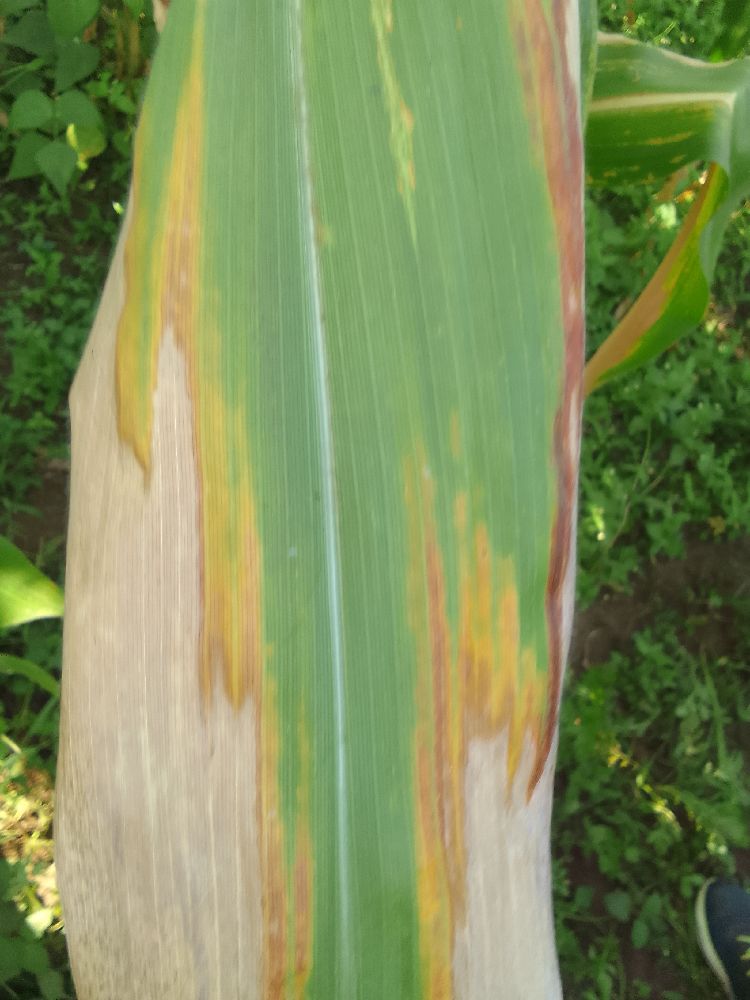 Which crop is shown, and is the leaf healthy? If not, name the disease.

maize, maize lethal necrosis
